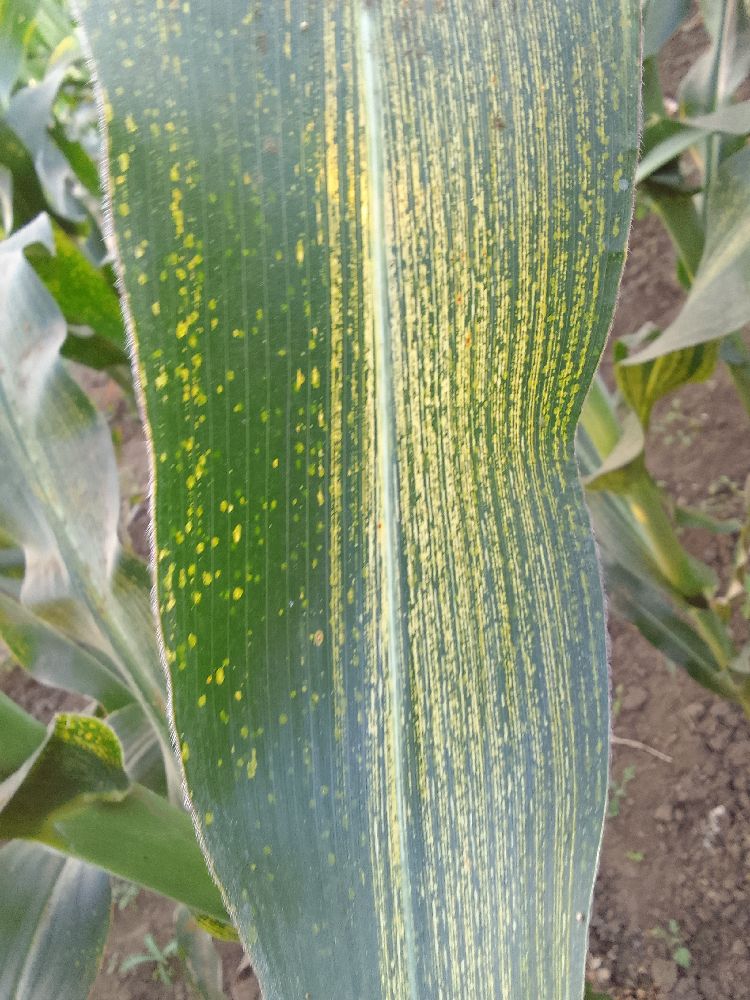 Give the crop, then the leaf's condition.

maize, maize streak virus
